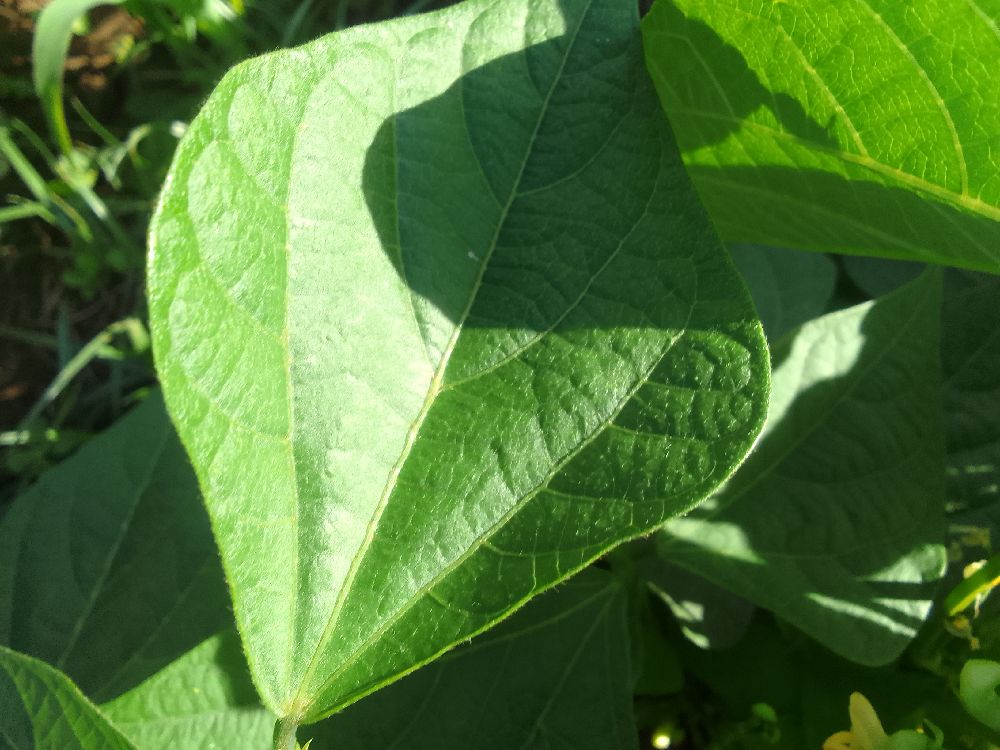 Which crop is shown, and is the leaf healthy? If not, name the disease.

common bean, healthy
